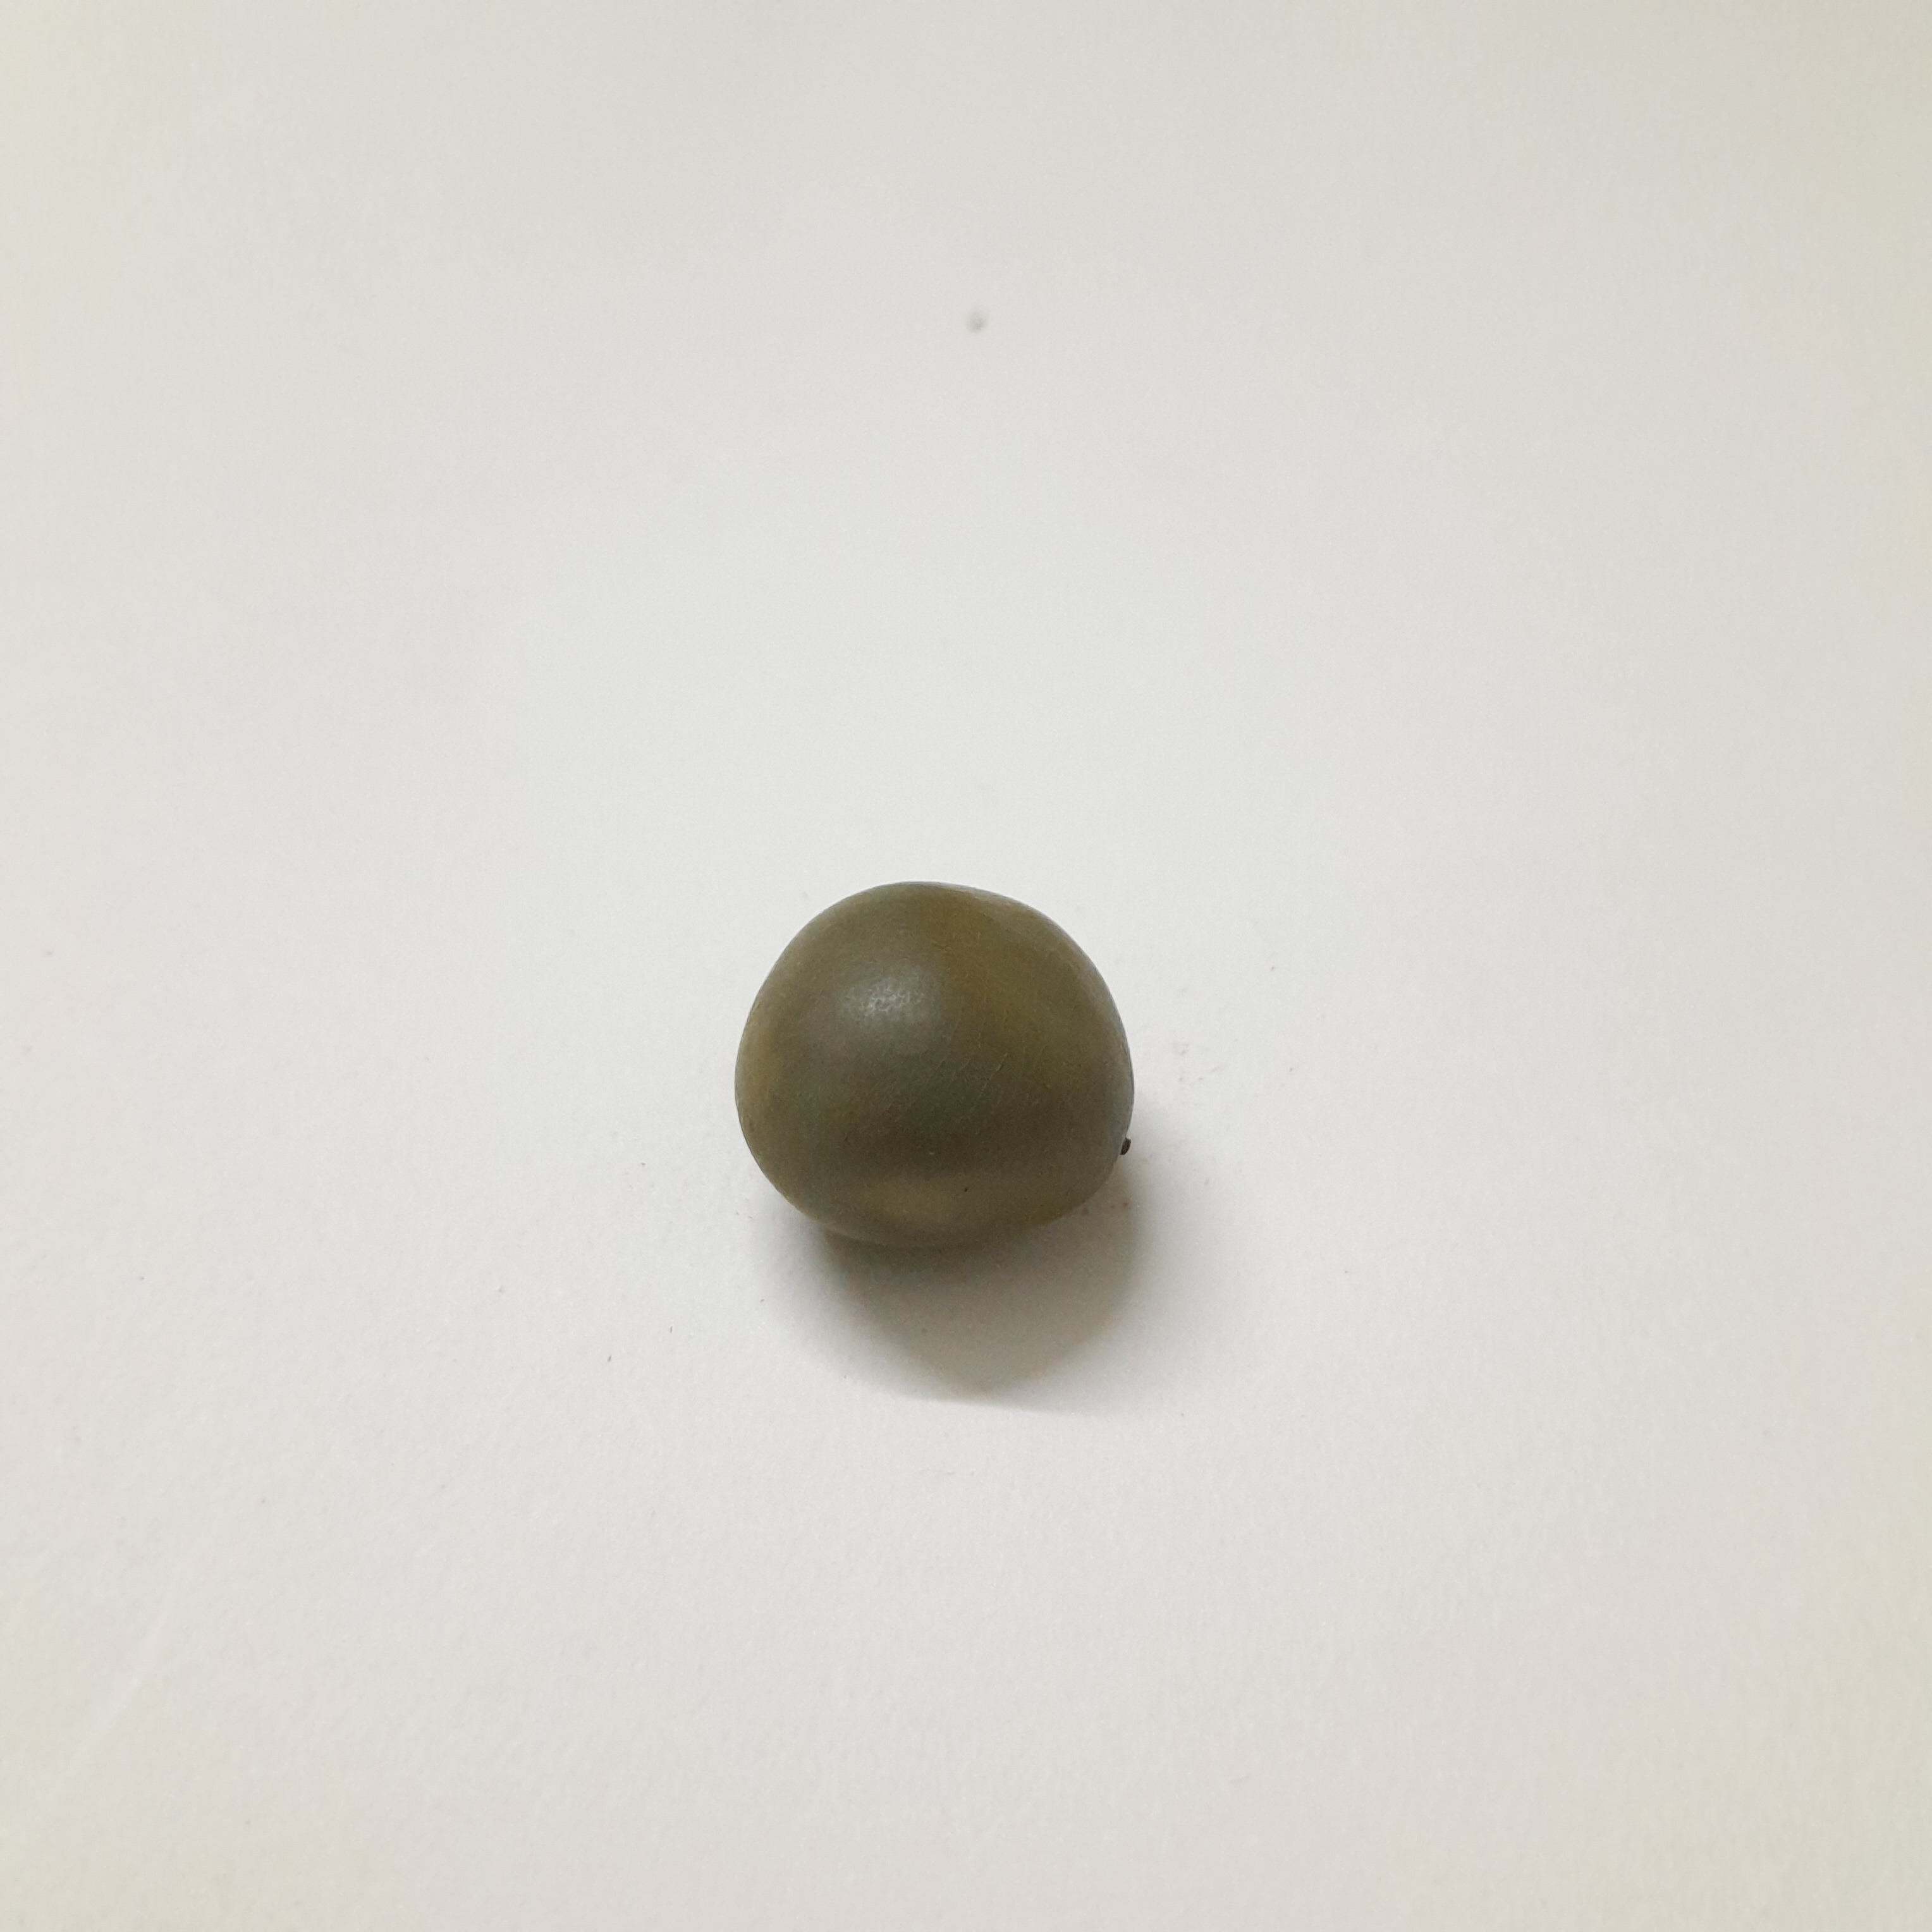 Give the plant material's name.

sagargota
